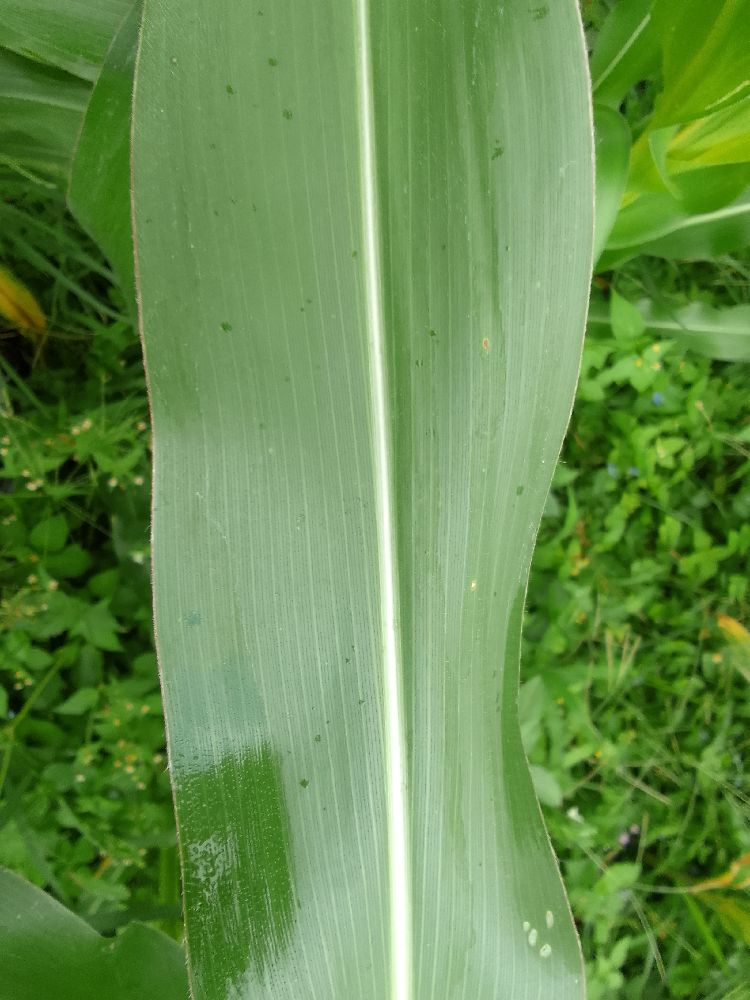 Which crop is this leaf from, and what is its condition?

maize, healthy
